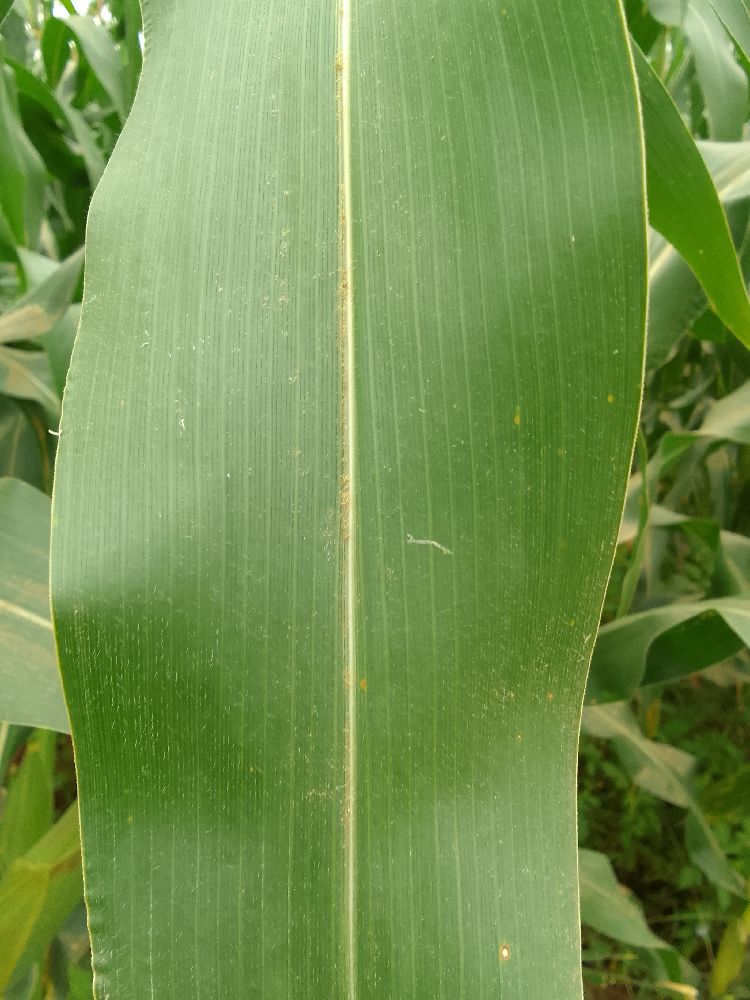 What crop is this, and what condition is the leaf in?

maize, healthy
